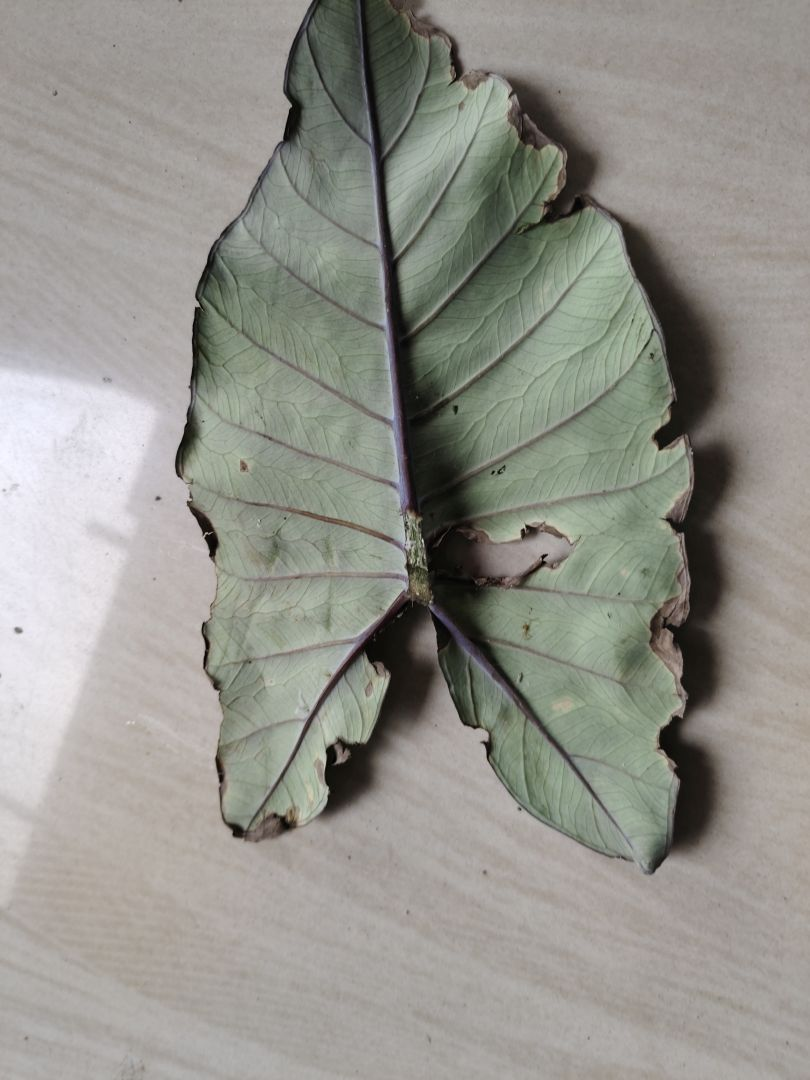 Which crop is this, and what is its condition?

taro, leaf blight
